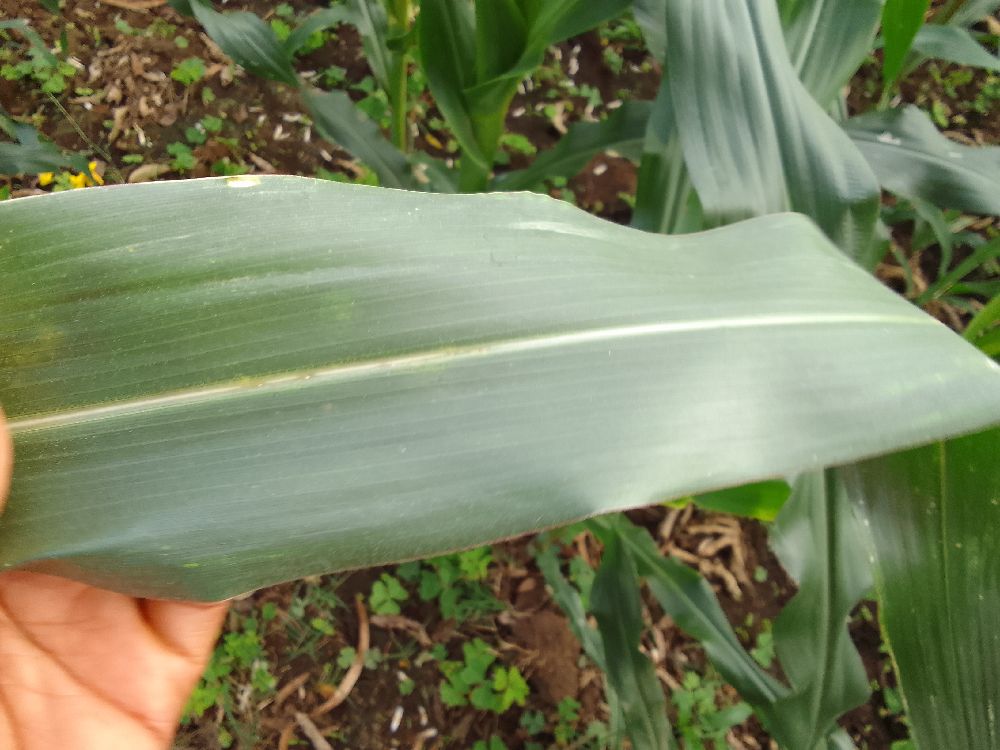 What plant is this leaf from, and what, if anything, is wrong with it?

maize, healthy
